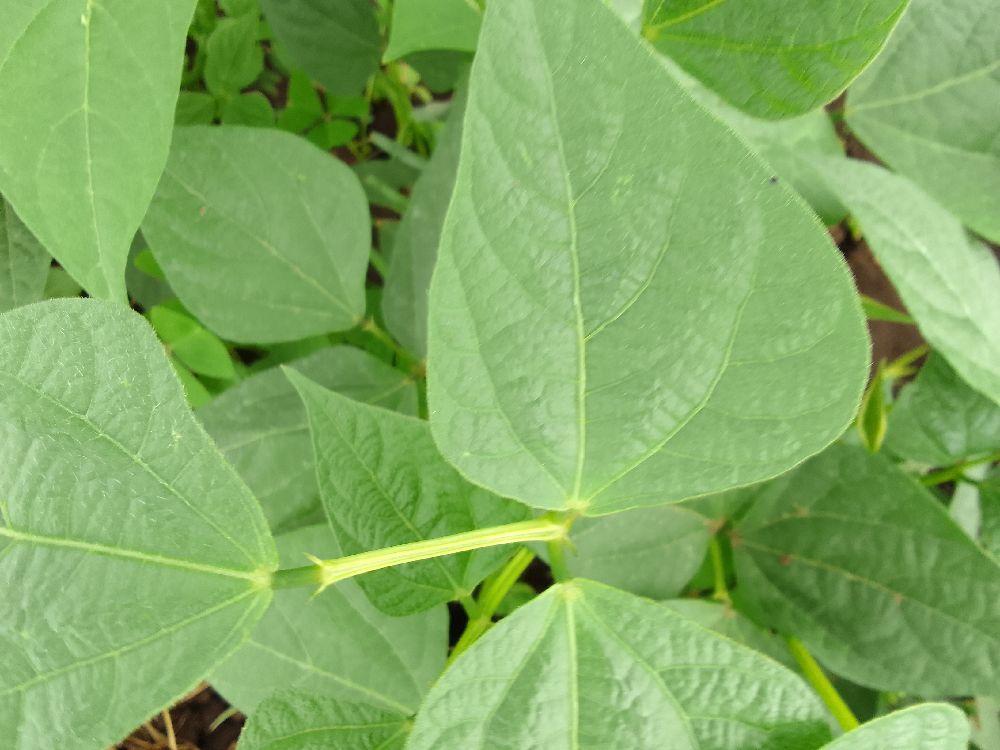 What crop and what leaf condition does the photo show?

common bean, healthy
